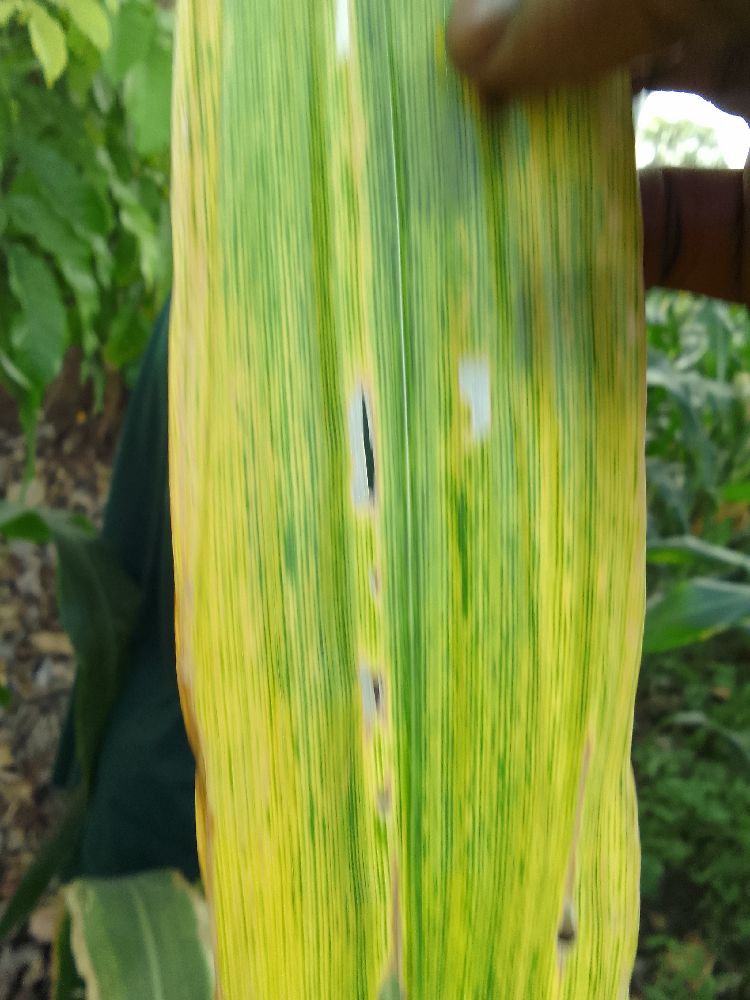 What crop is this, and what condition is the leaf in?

maize, maize lethal necrosis
